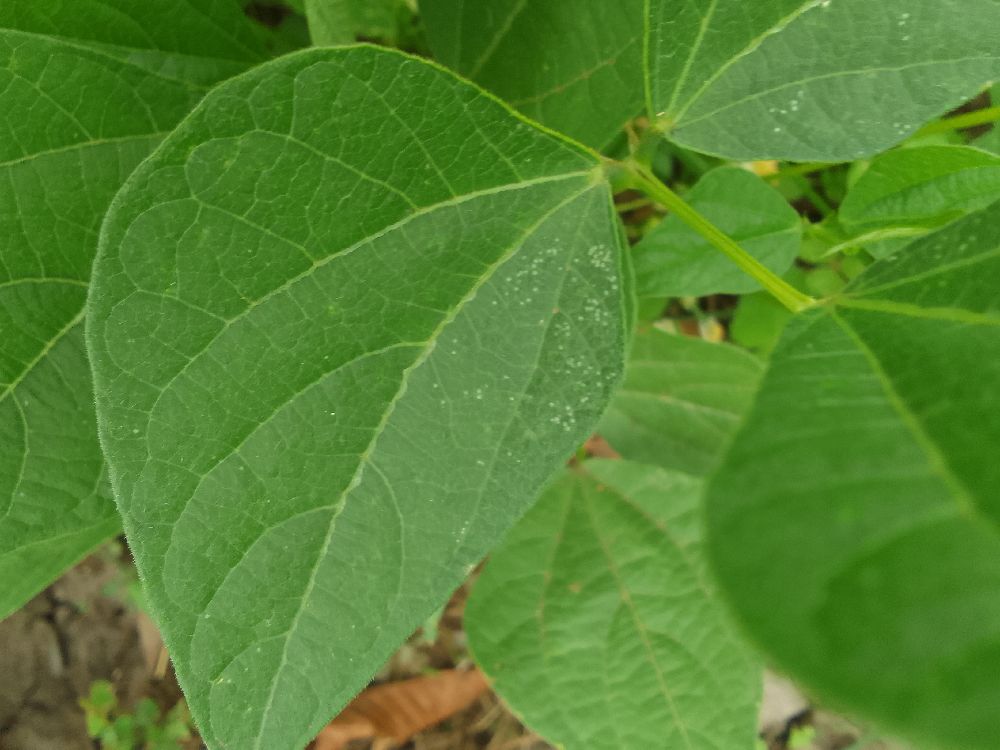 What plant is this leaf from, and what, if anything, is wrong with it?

common bean, healthy
